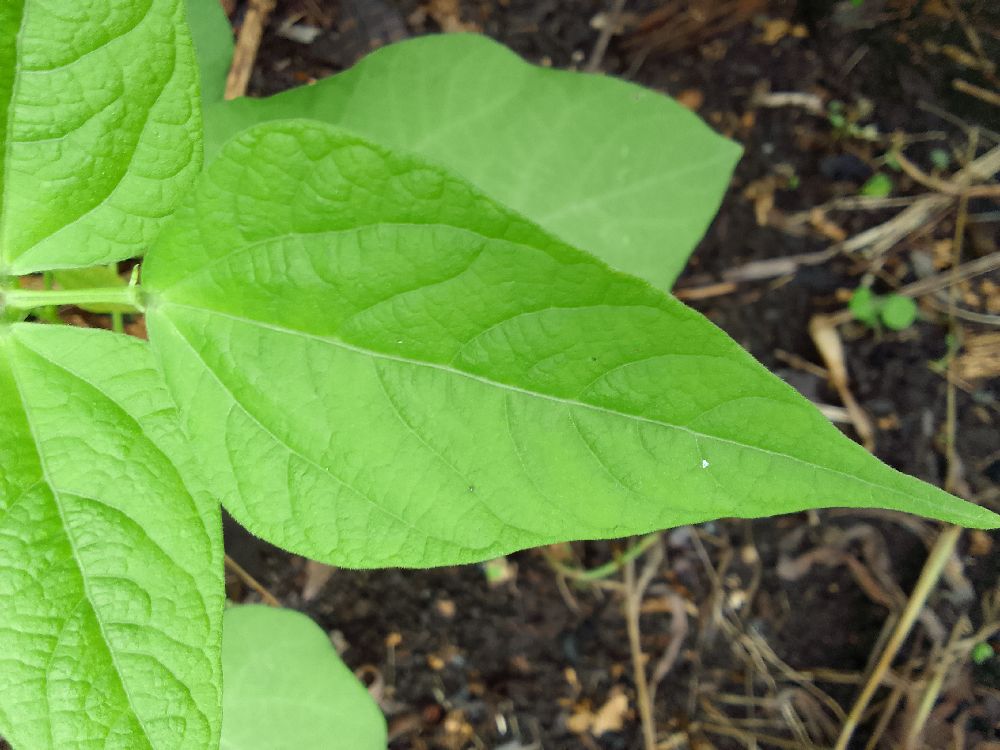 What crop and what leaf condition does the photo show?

common bean, healthy
